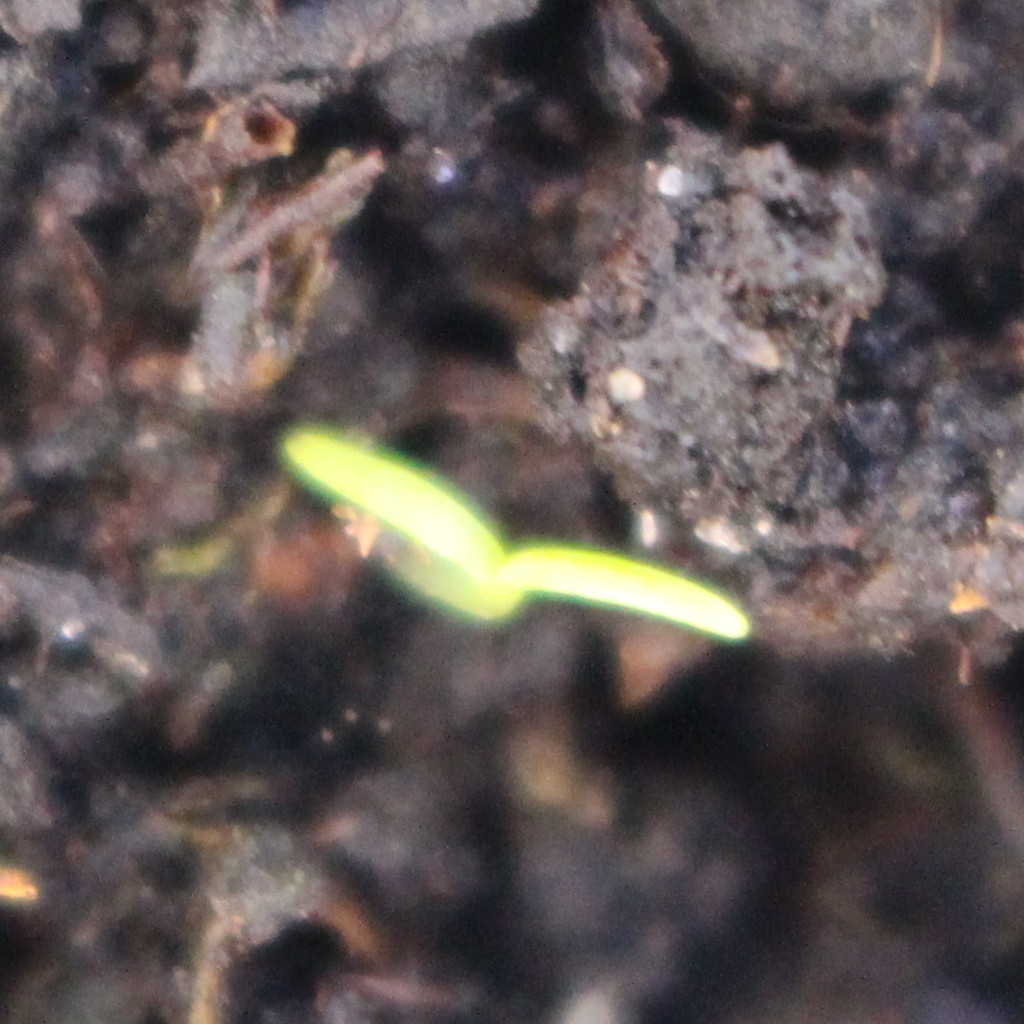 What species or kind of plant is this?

Papaver rhoeas
